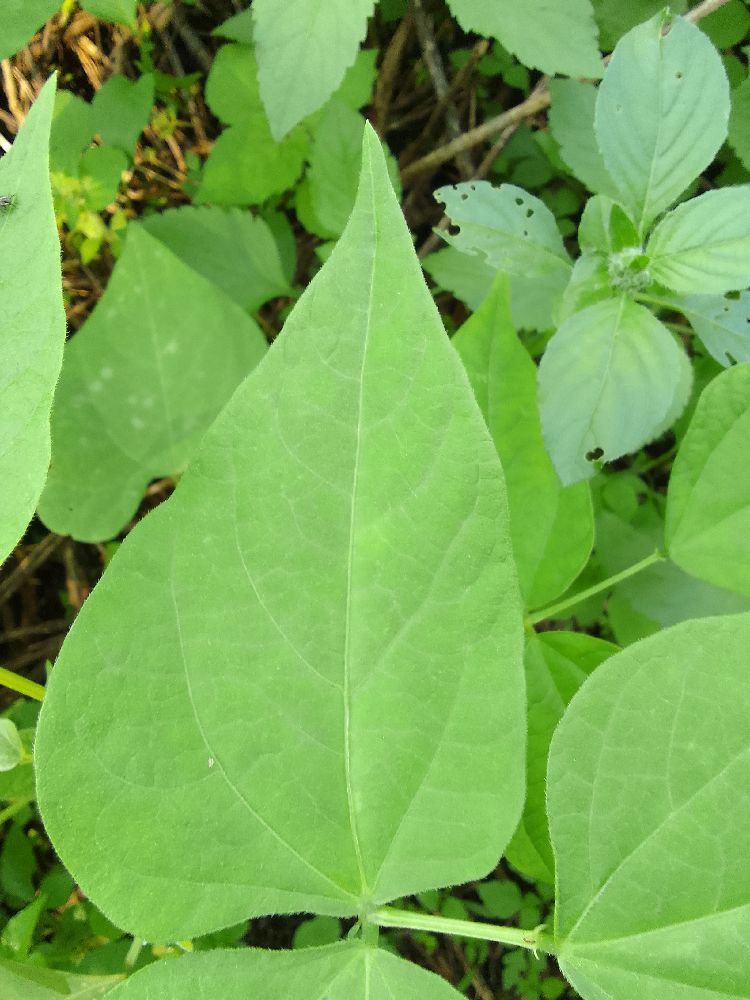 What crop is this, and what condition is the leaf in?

common bean, healthy
